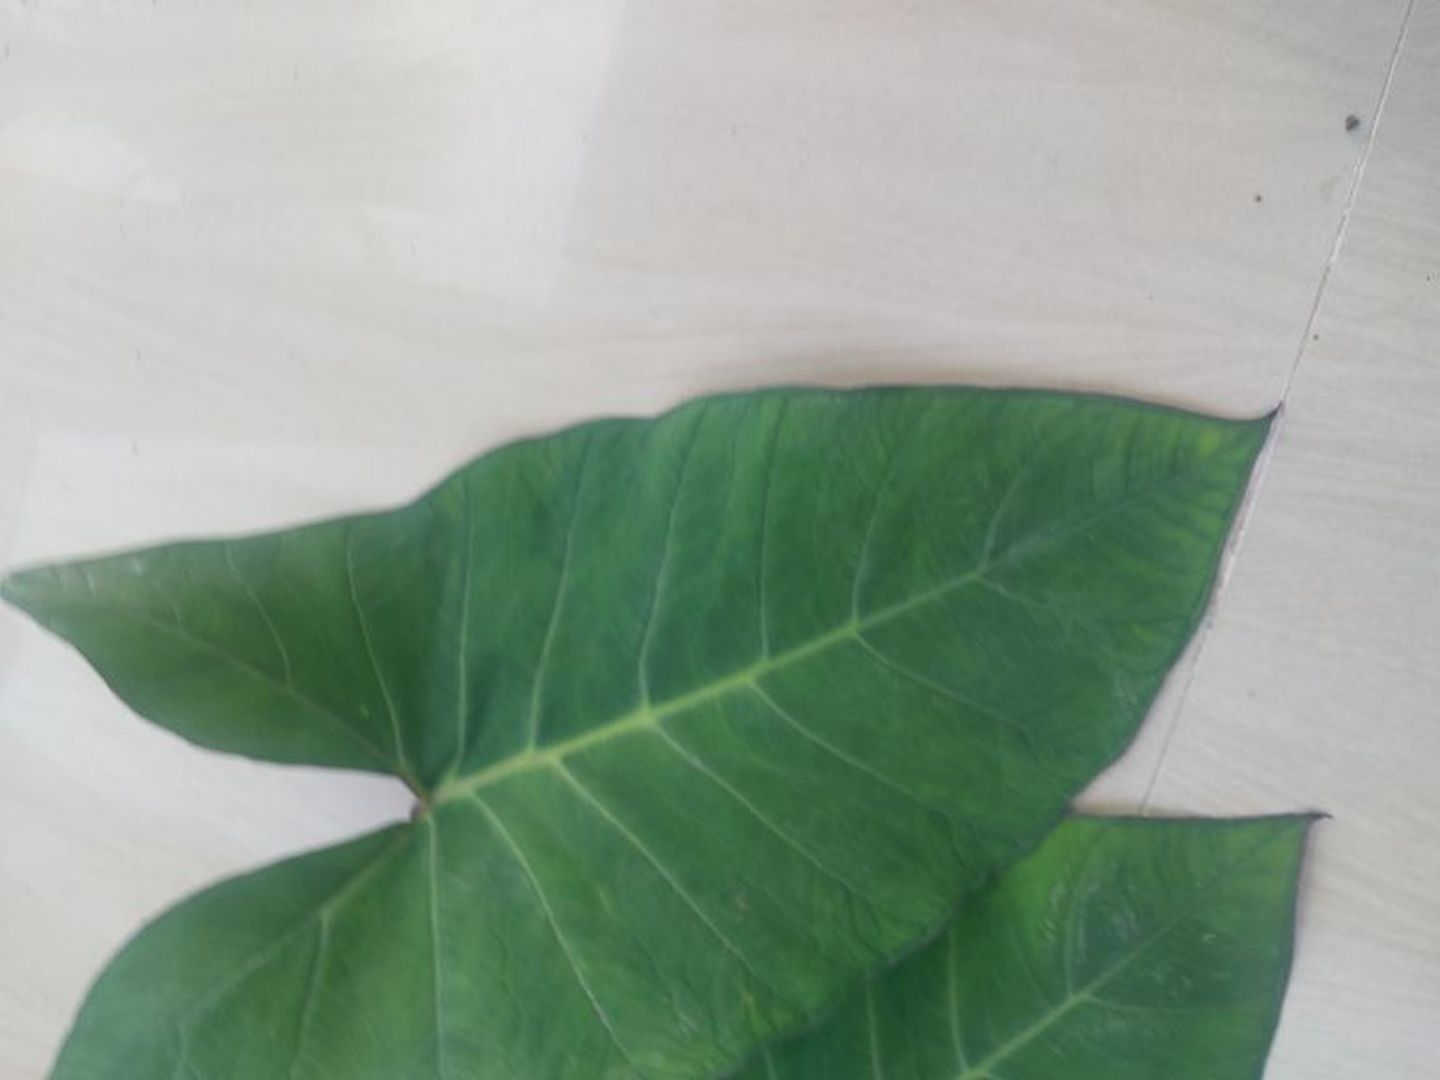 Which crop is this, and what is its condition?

taro, healthy
